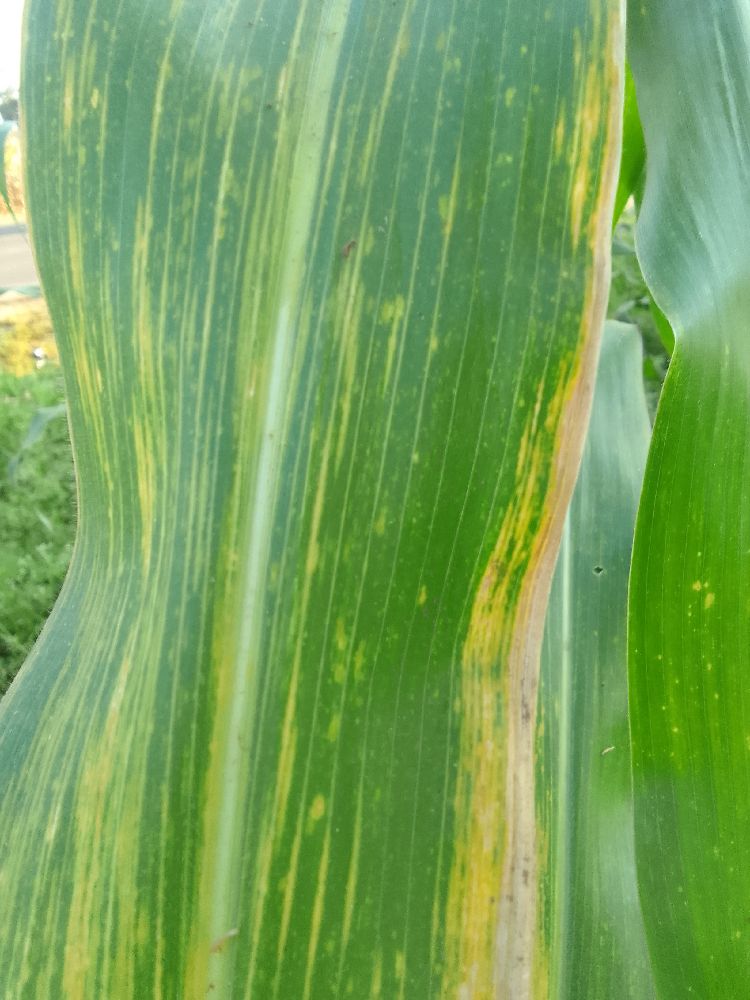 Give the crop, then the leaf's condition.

maize, healthy
